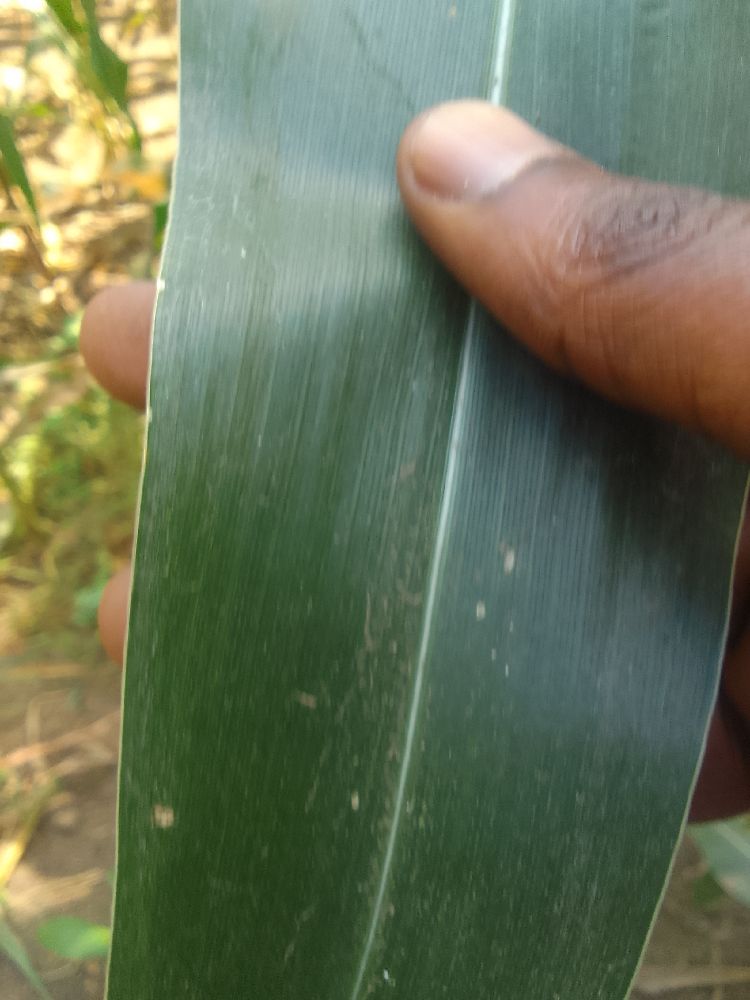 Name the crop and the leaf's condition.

maize, healthy
